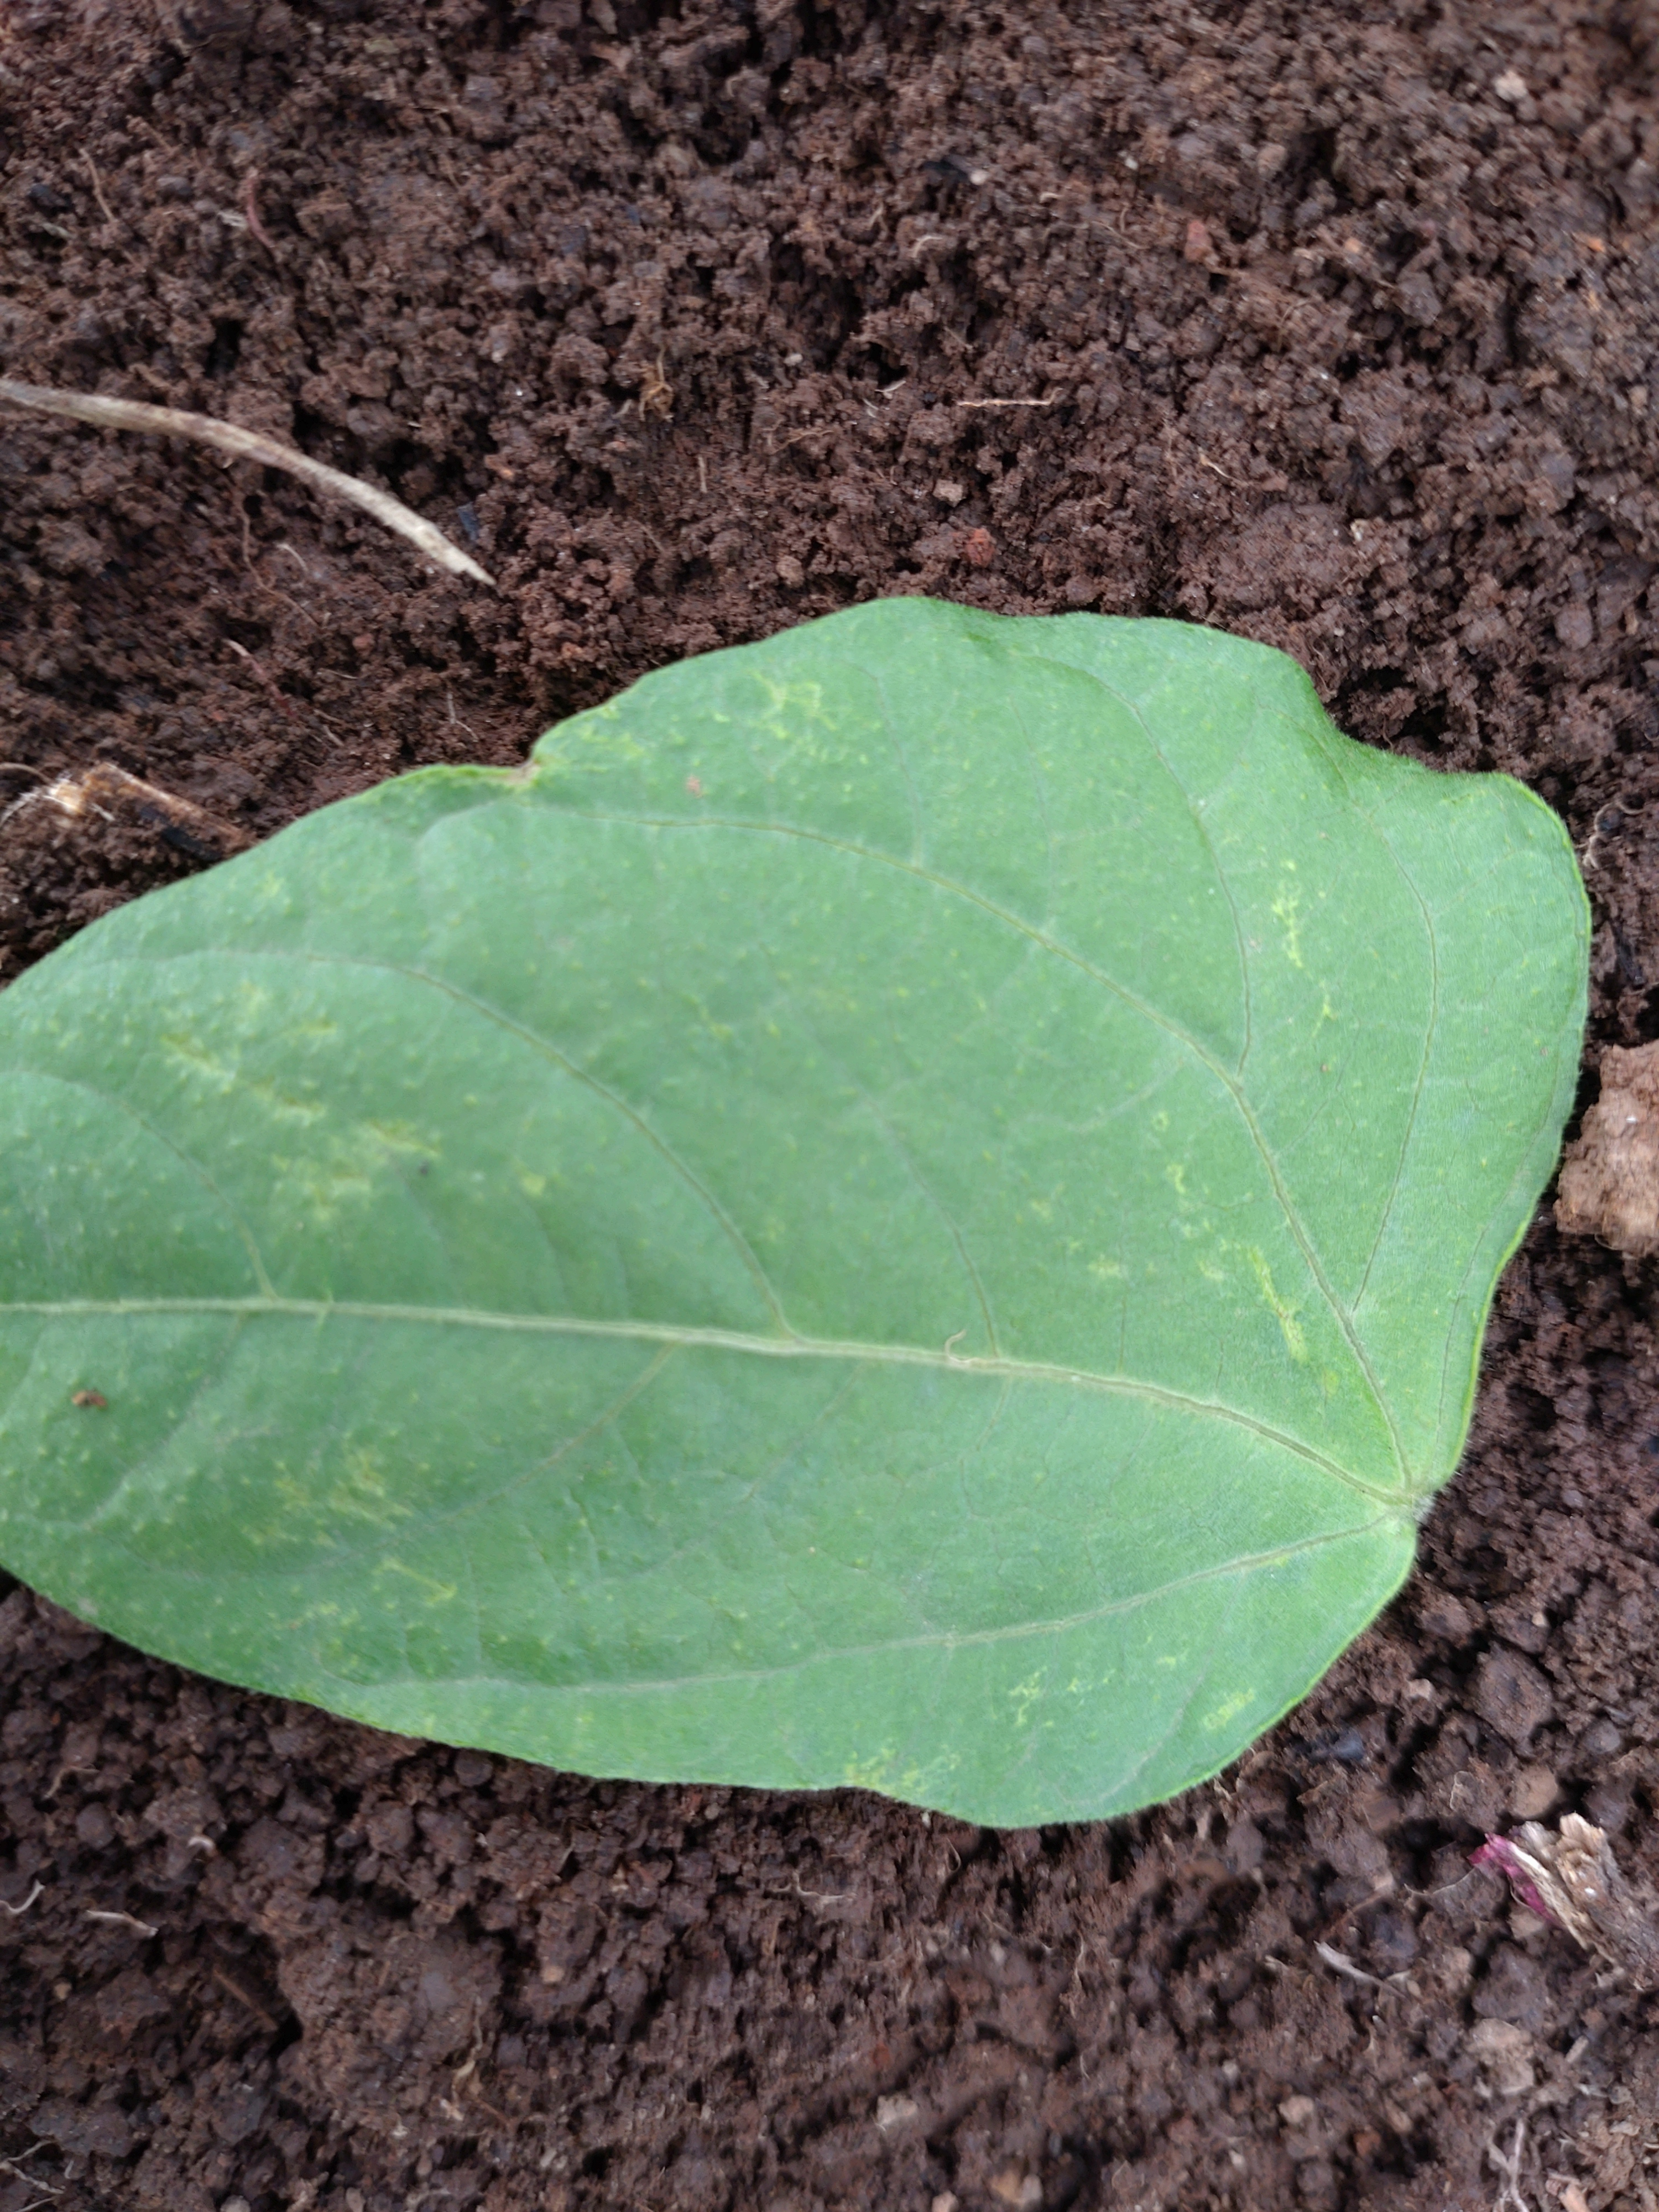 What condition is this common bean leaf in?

healthy
